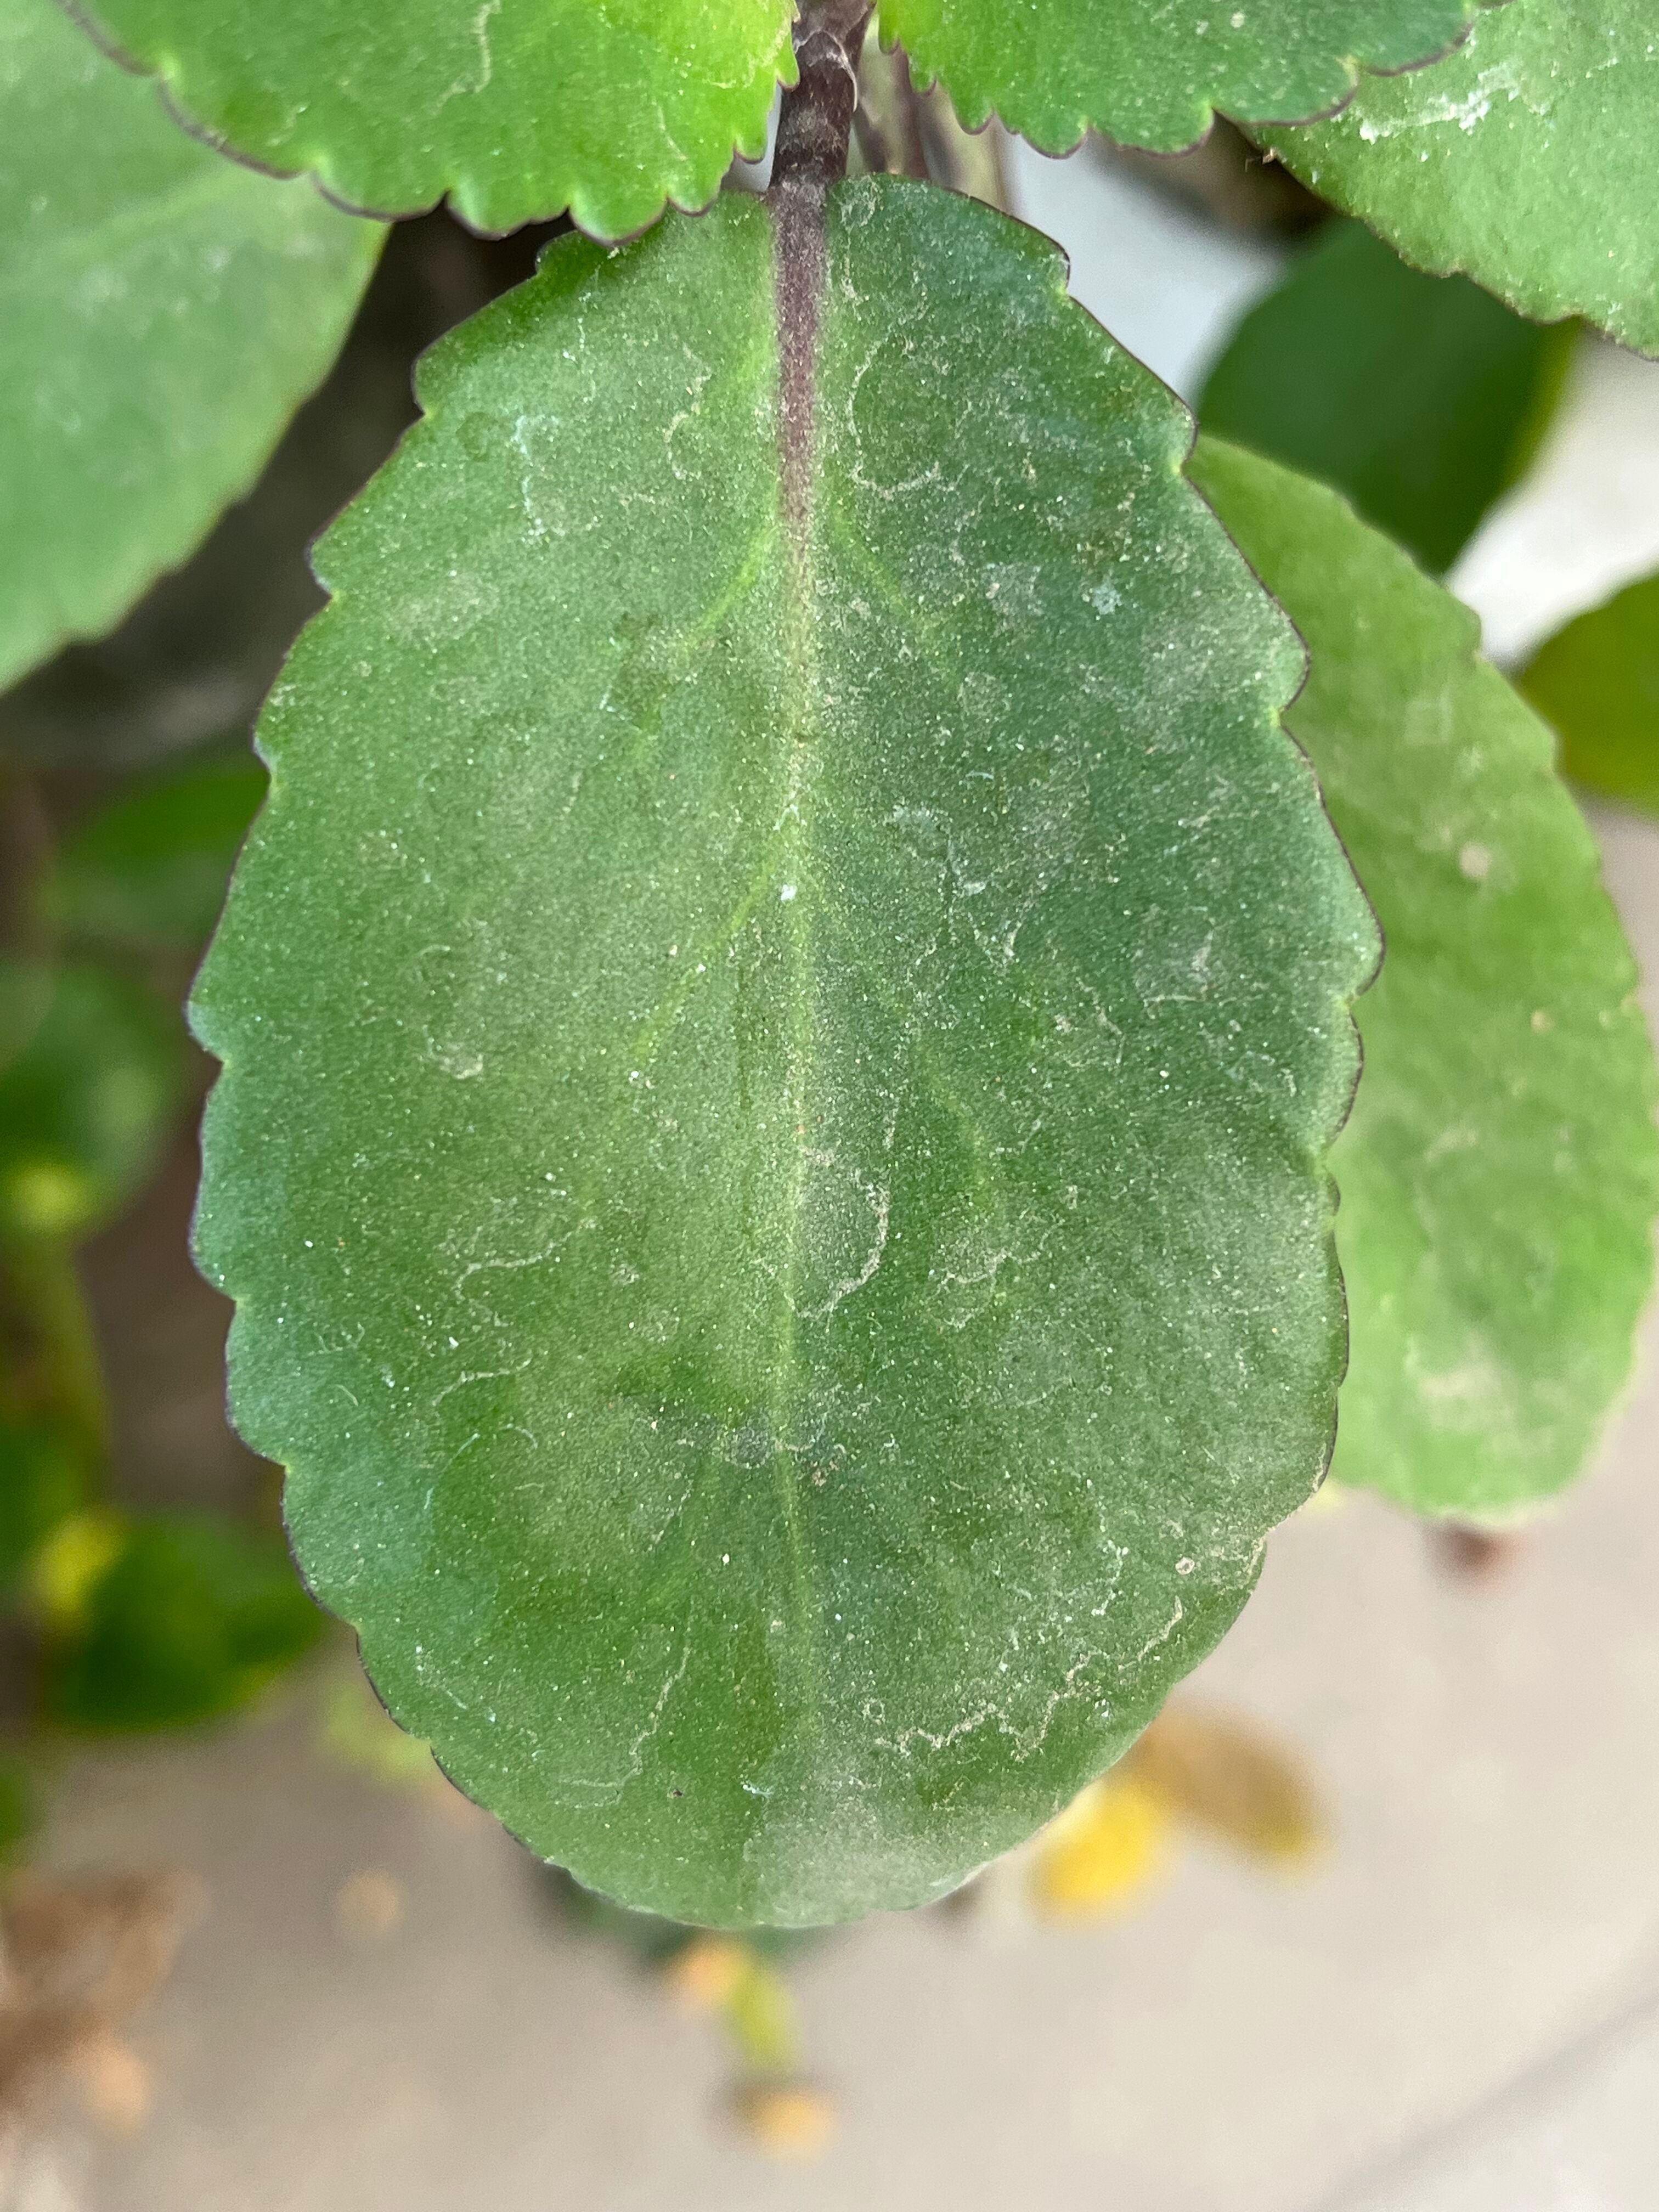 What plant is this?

pathorkuci
